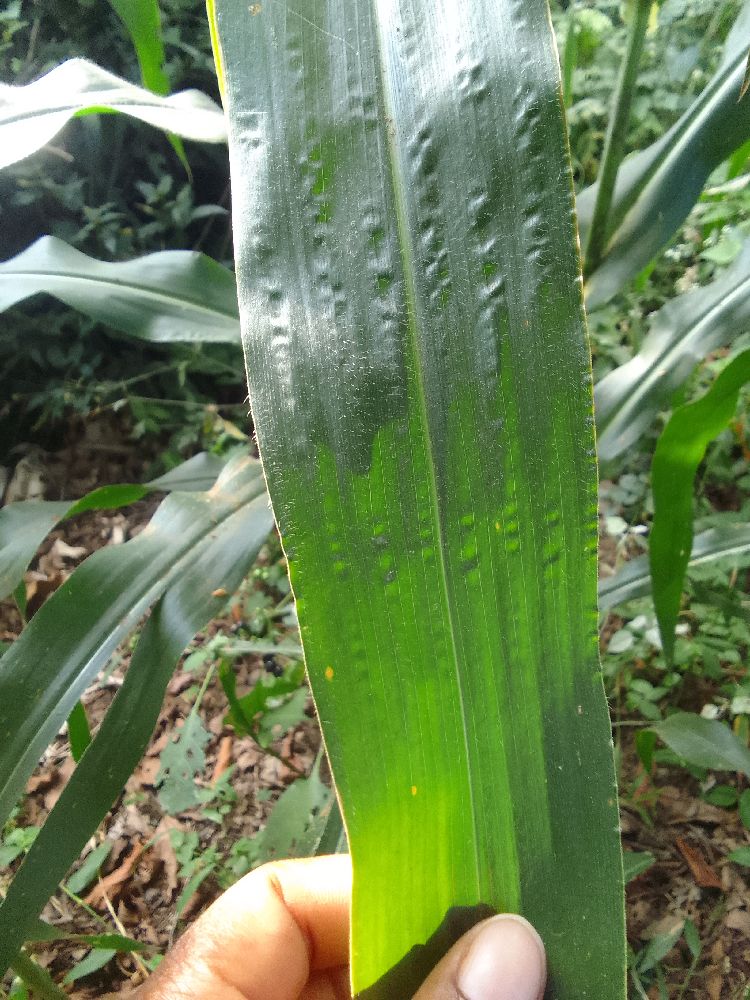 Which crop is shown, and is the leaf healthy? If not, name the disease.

maize, healthy
